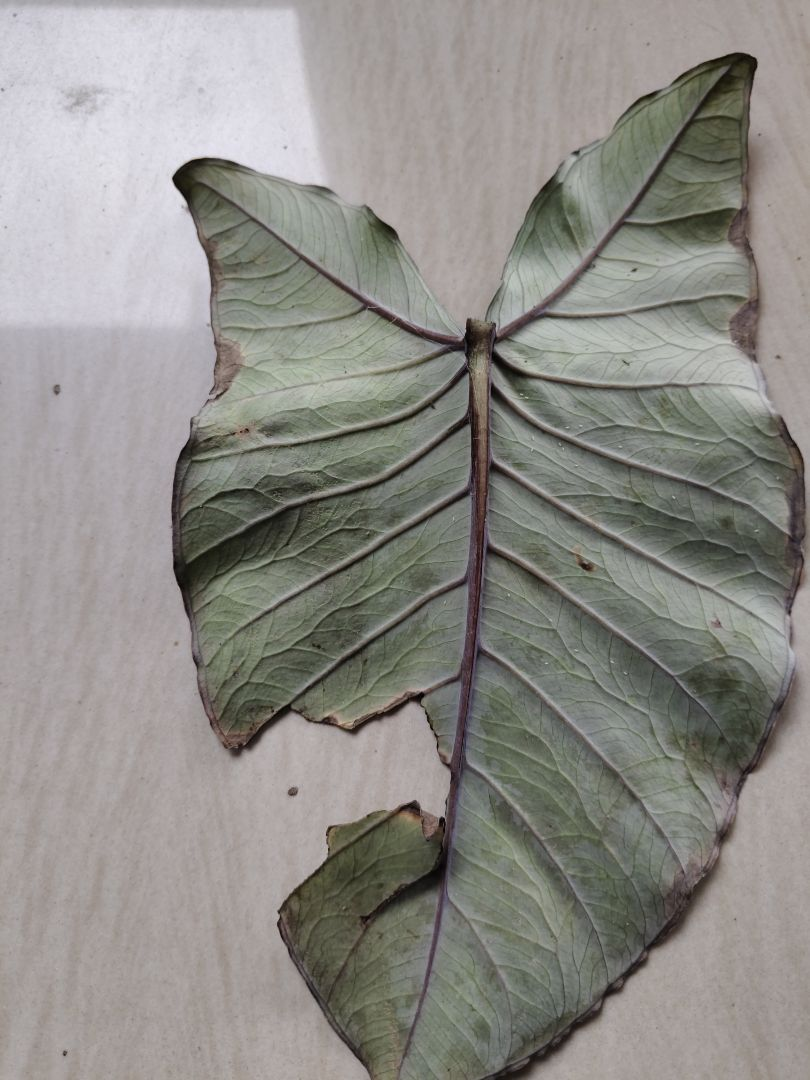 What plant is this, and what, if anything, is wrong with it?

taro, leaf blight
